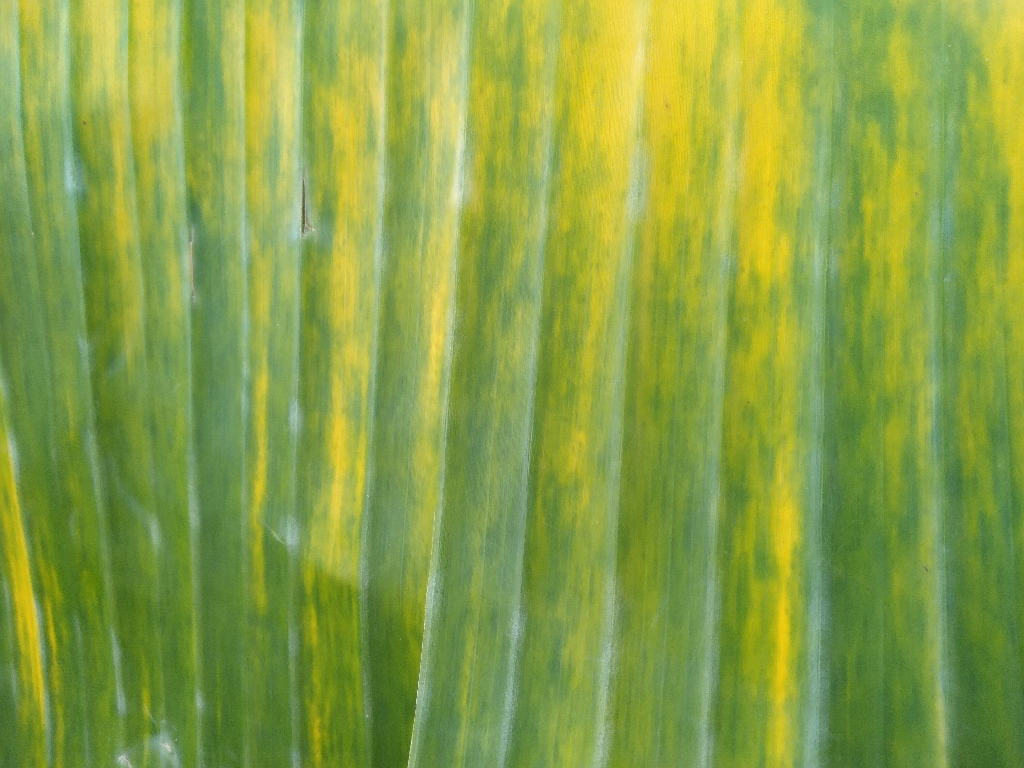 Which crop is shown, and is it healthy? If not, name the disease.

banana, fusarium wilt race 1
